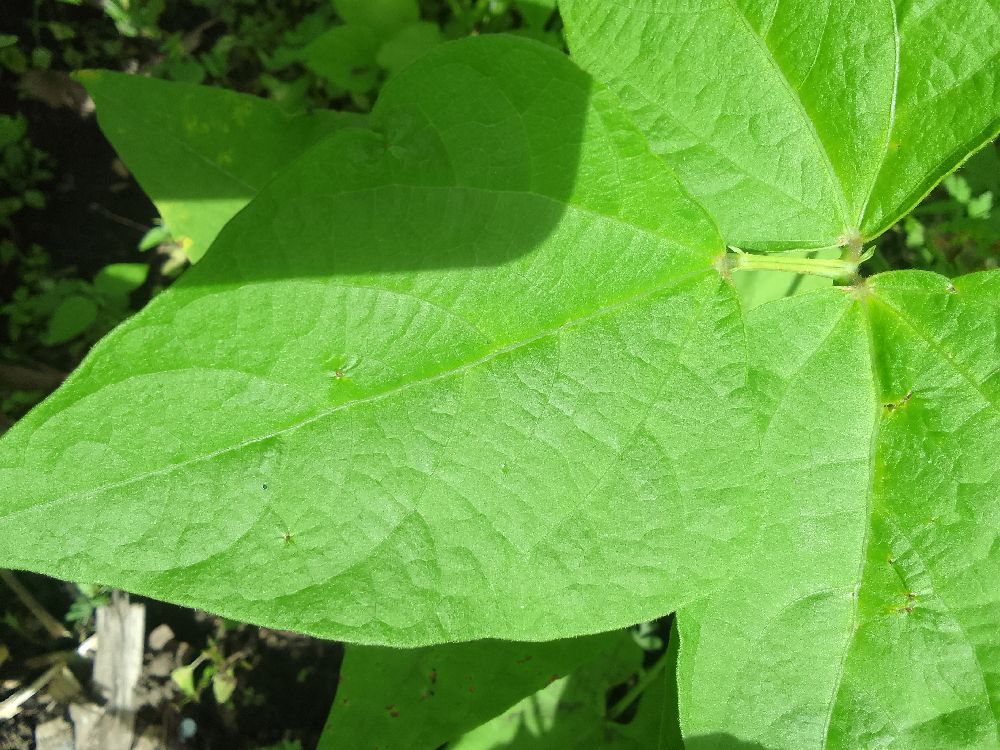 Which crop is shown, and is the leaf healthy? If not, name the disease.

common bean, healthy
